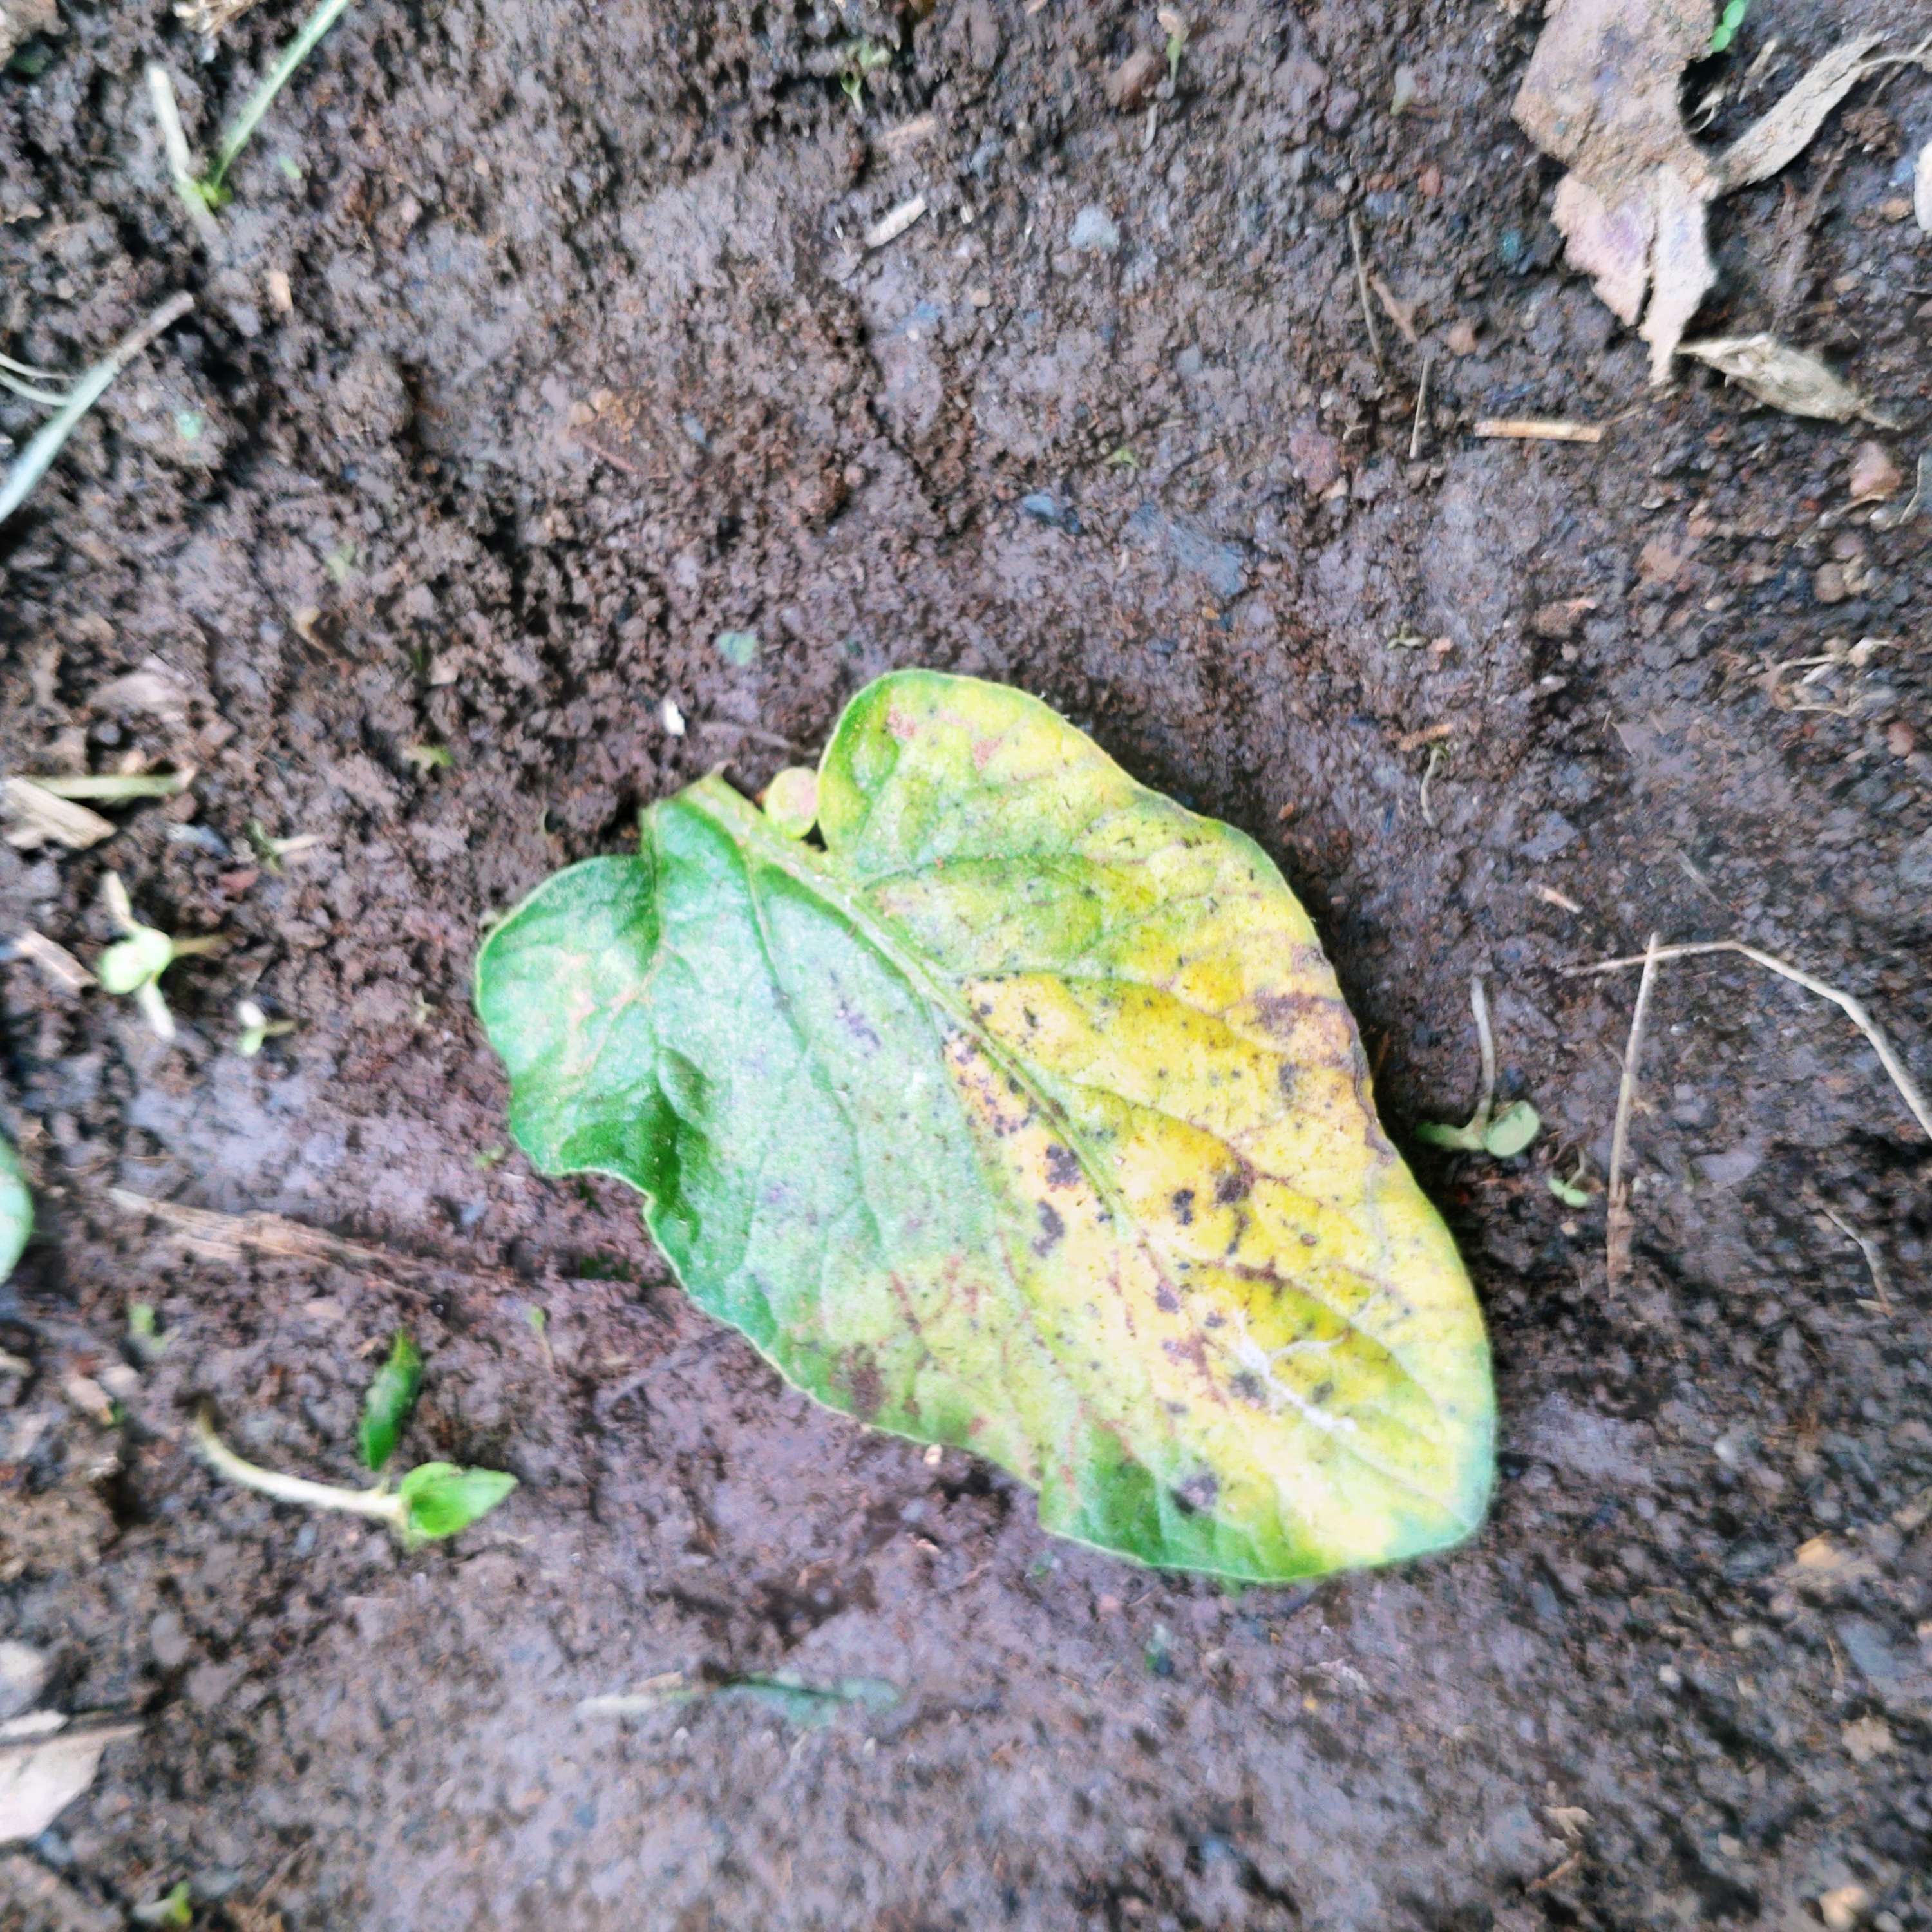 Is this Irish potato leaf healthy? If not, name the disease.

late blight
